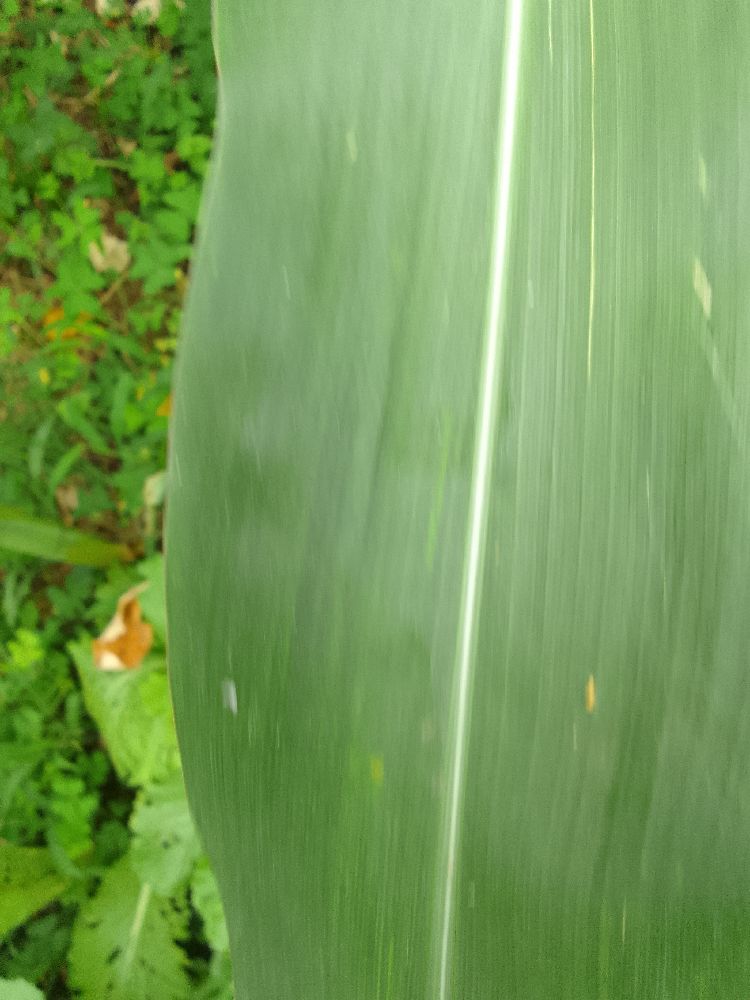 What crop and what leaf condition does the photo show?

maize, healthy
